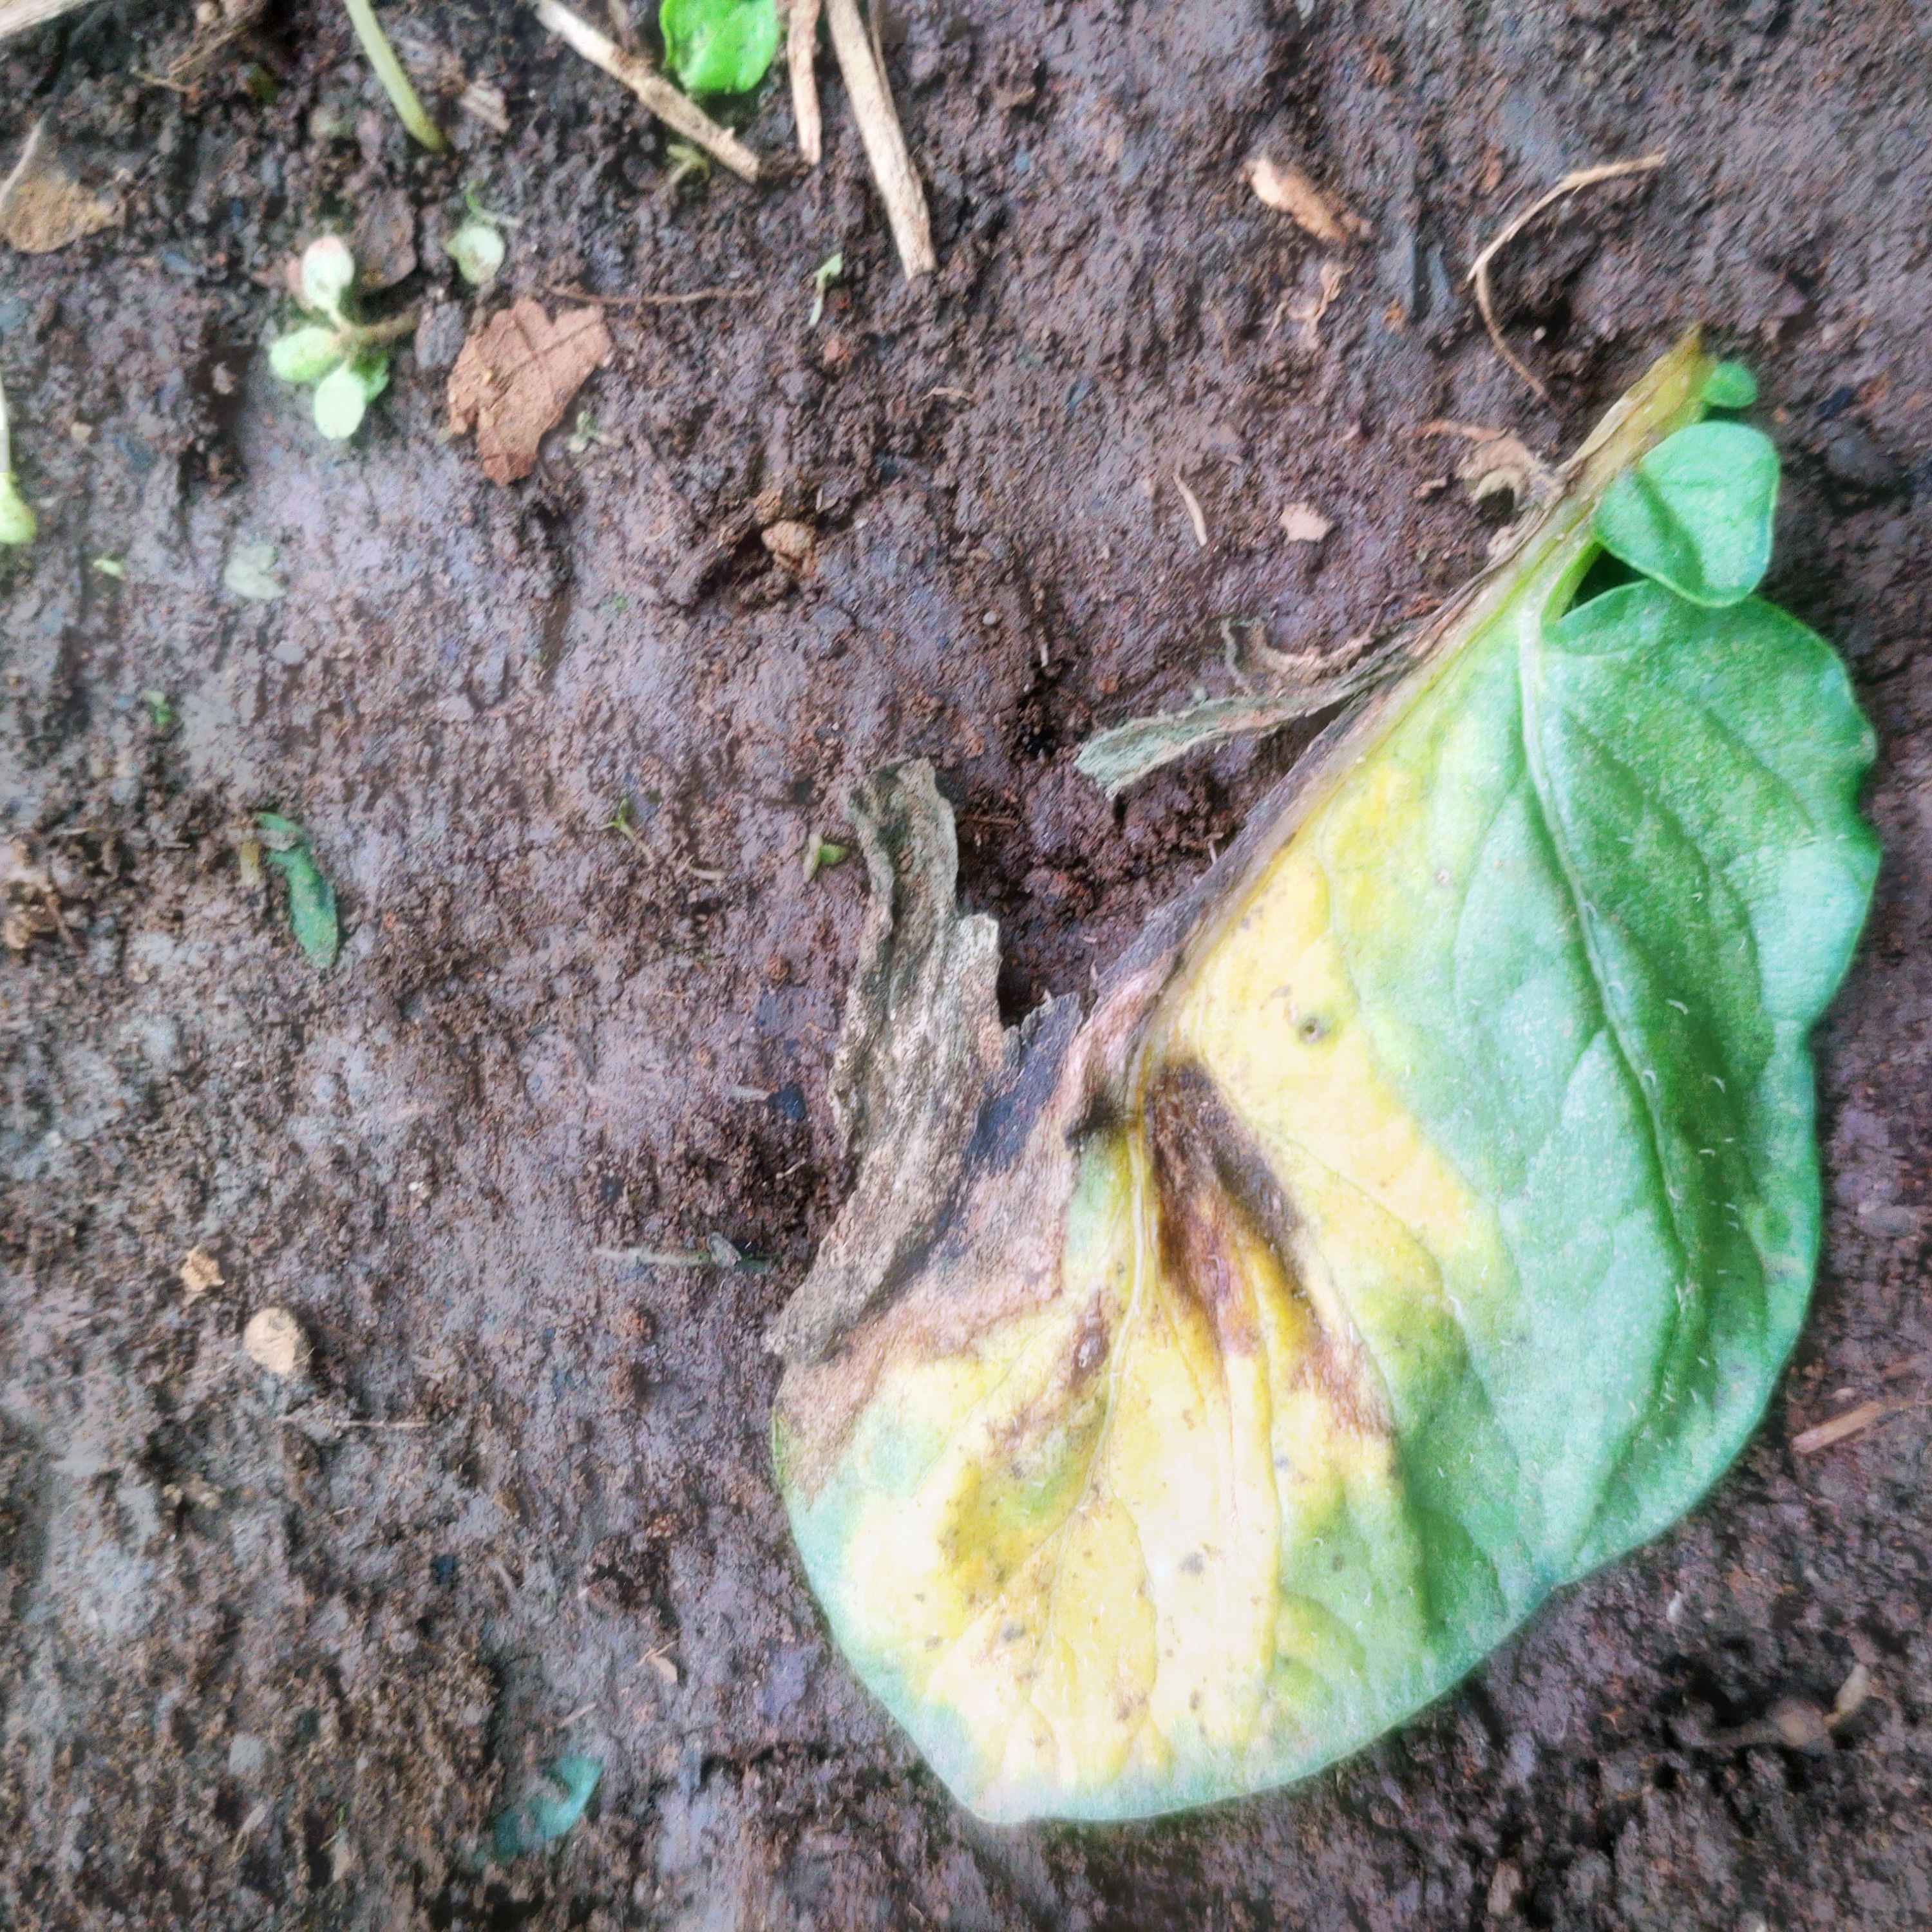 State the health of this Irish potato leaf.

late blight
